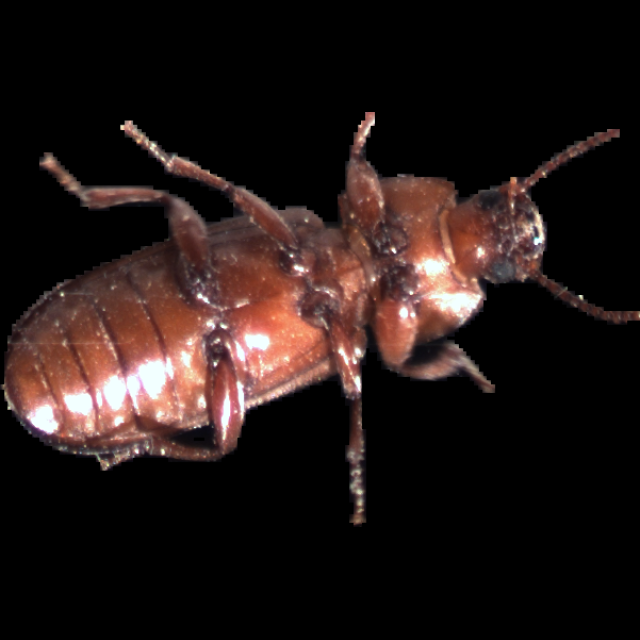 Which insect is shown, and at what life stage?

mealworm beetle
